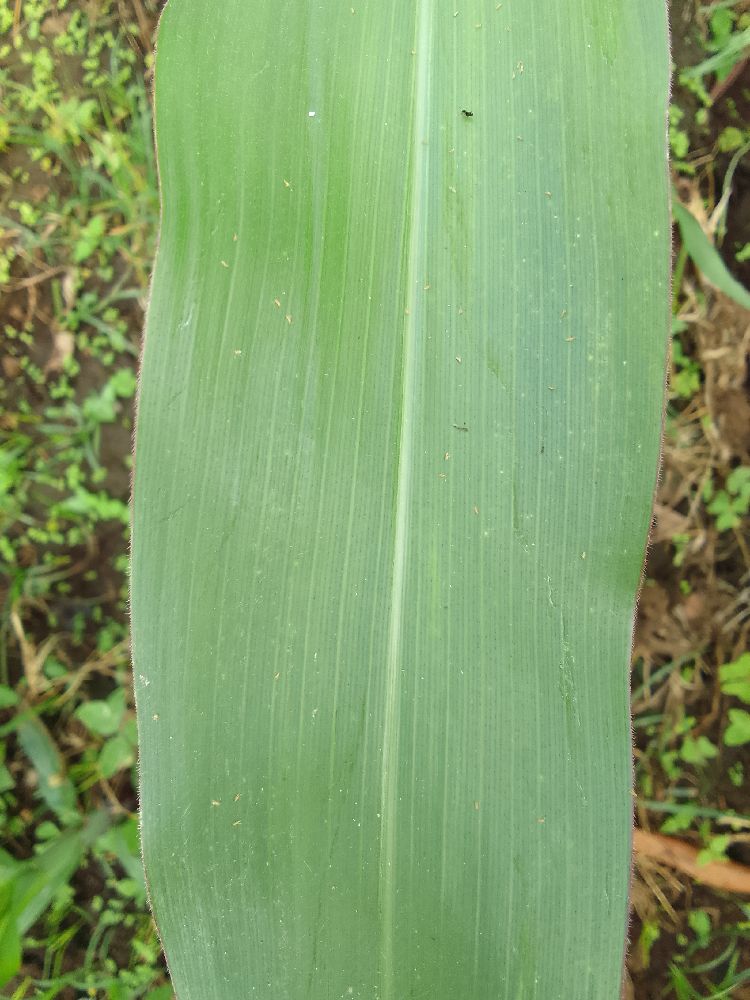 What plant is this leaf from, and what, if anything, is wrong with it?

maize, healthy
